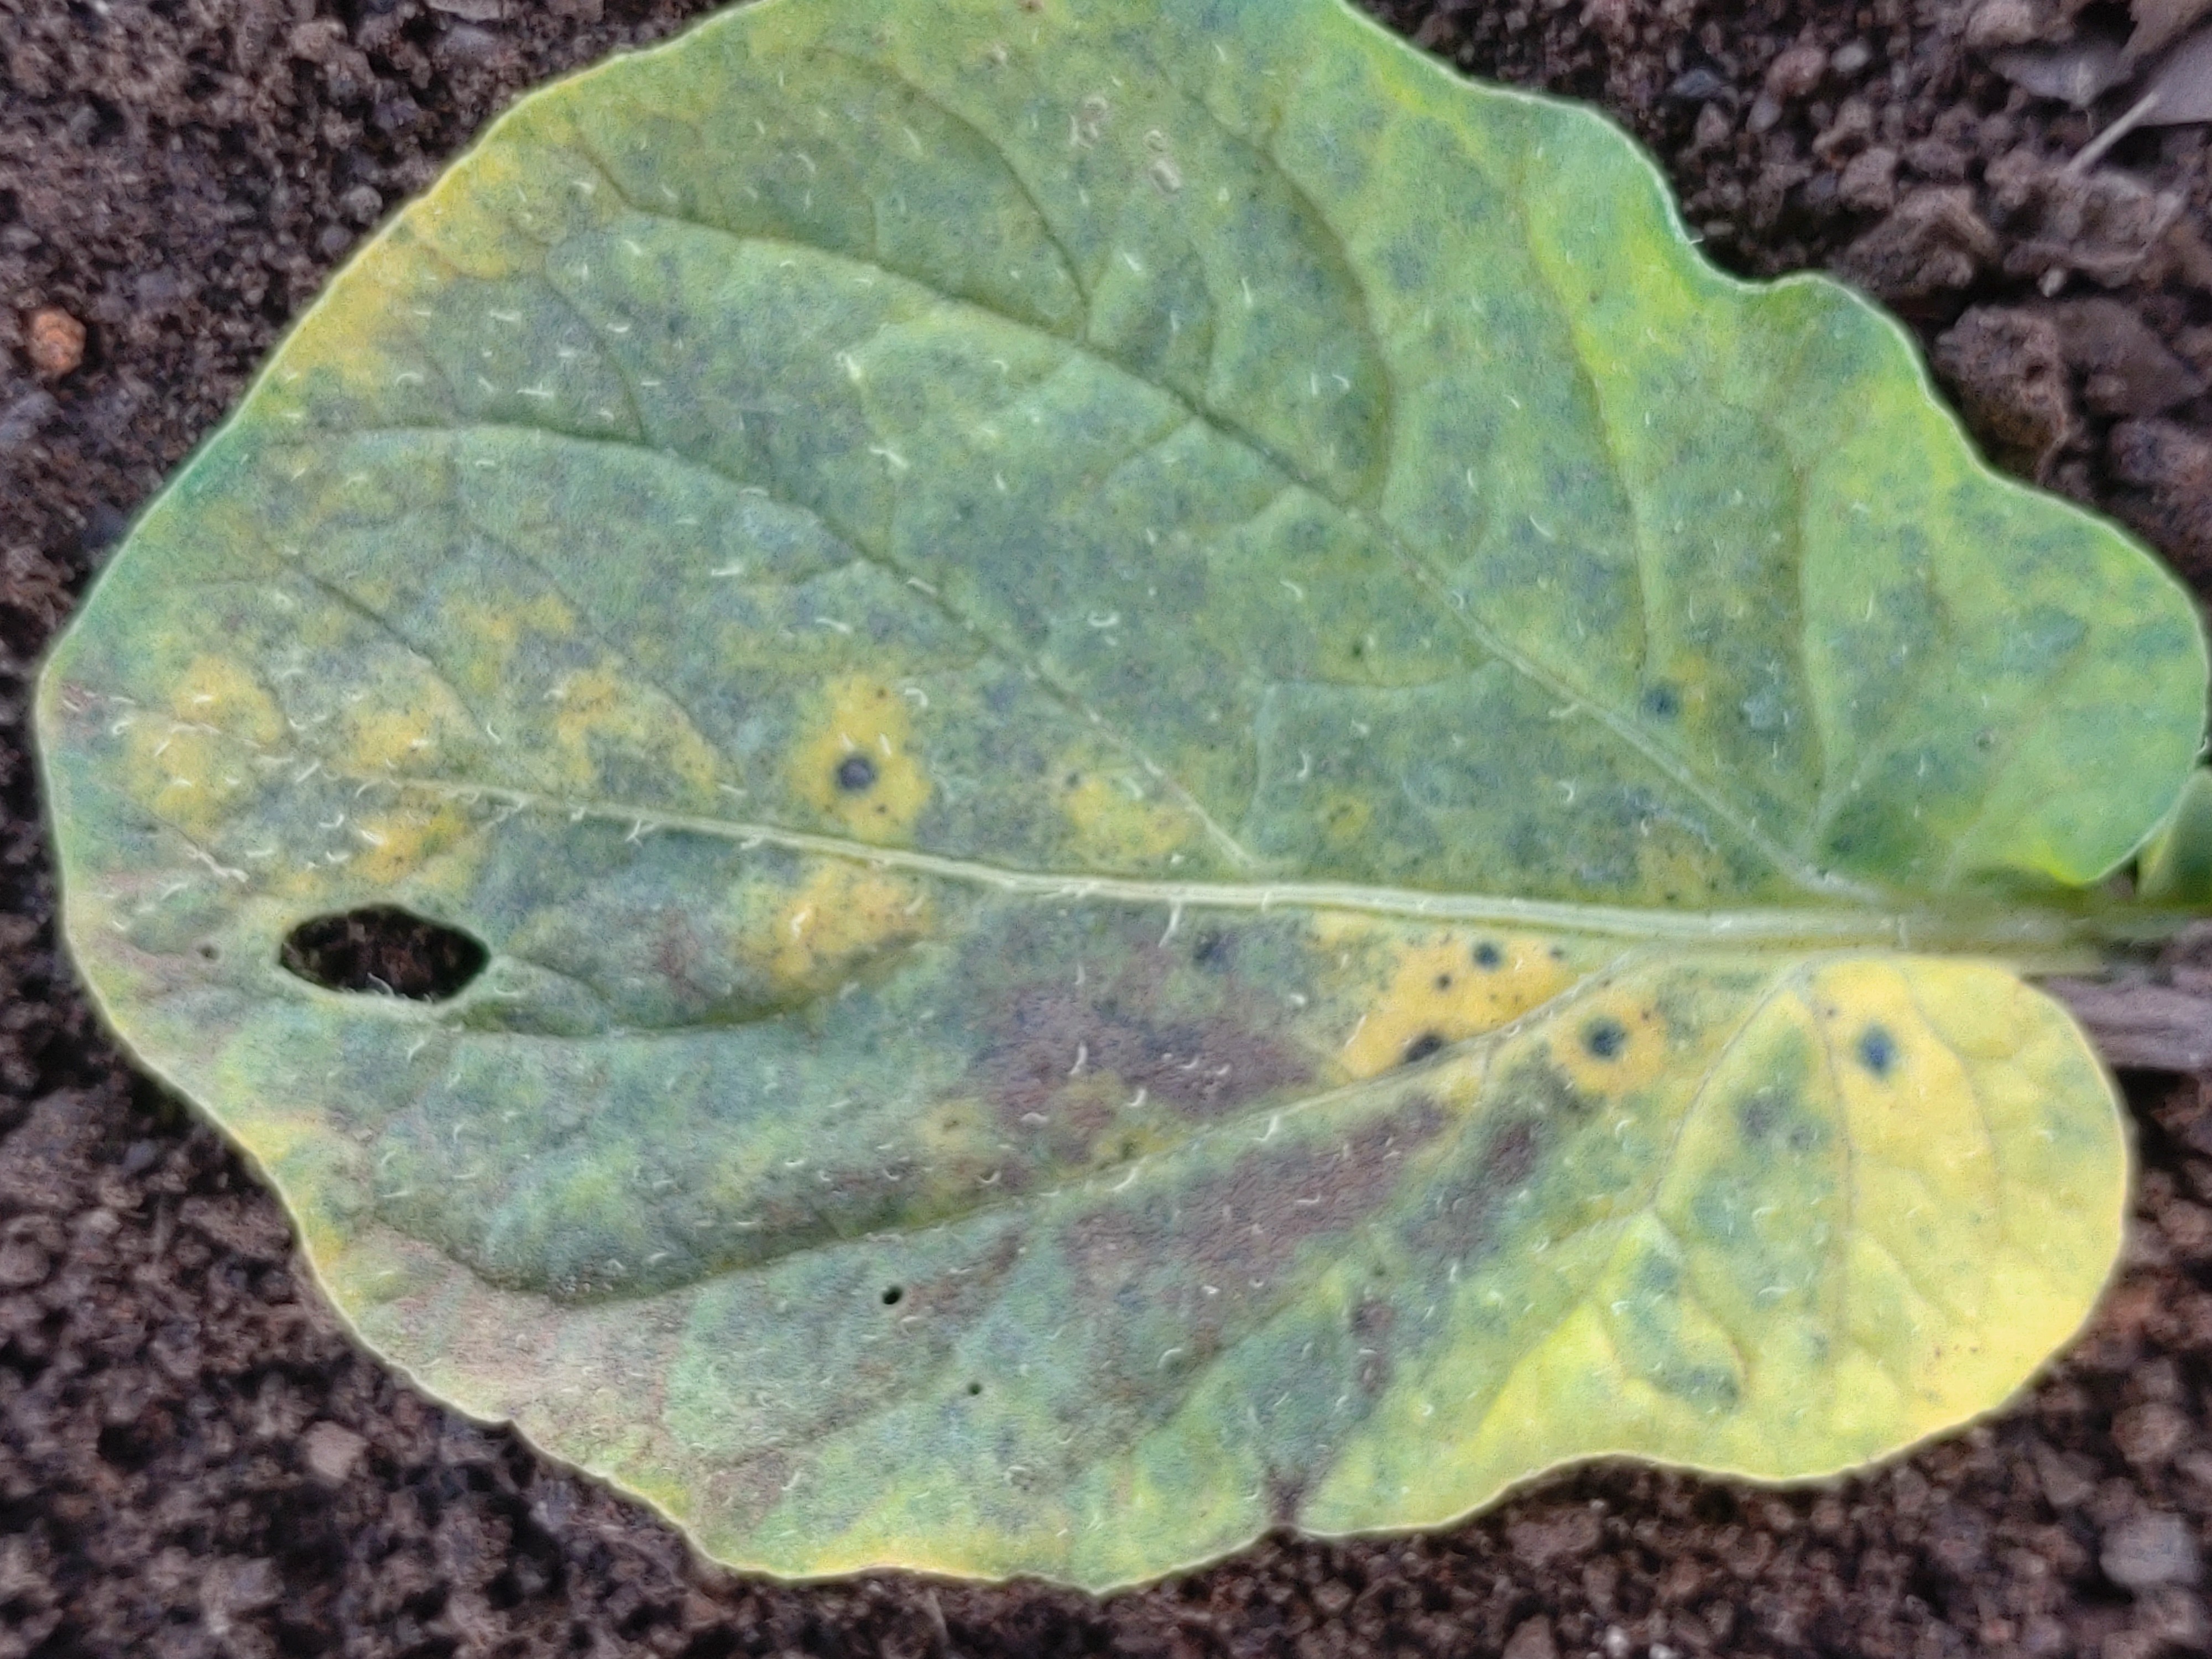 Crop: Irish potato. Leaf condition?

late blight
